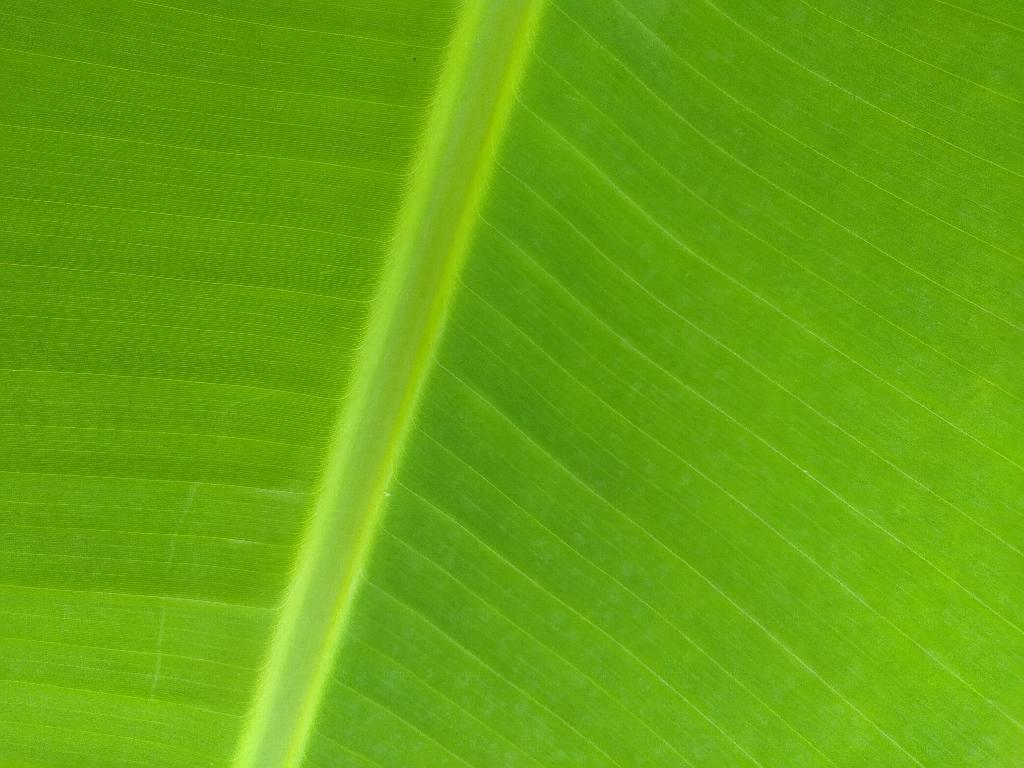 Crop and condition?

banana, healthy
